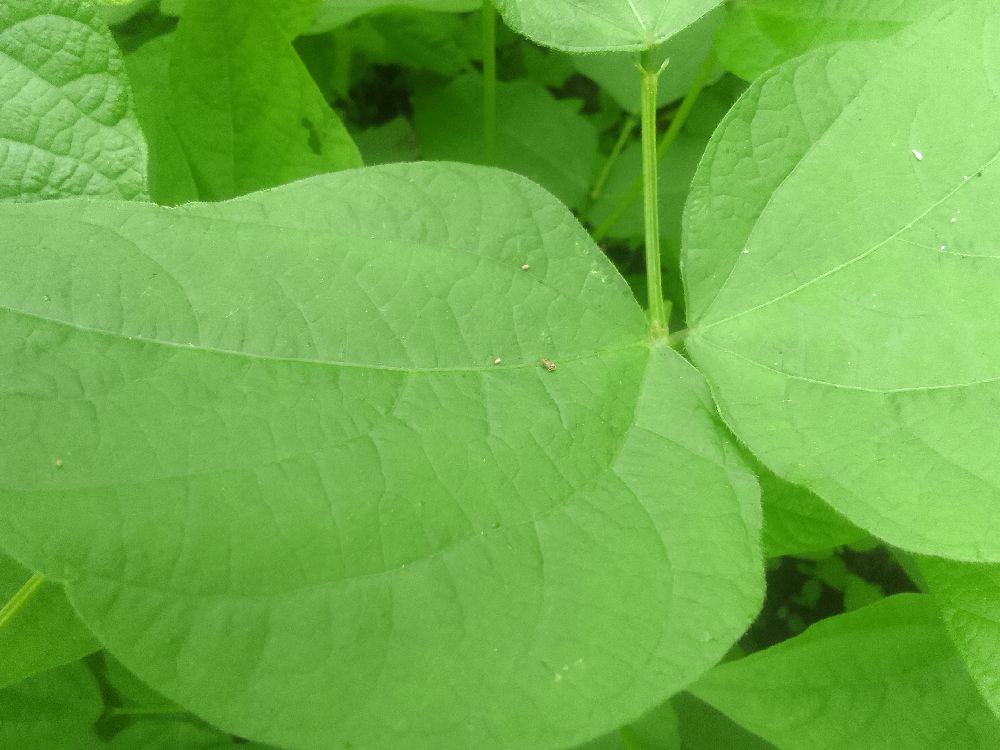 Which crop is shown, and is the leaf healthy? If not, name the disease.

common bean, healthy
